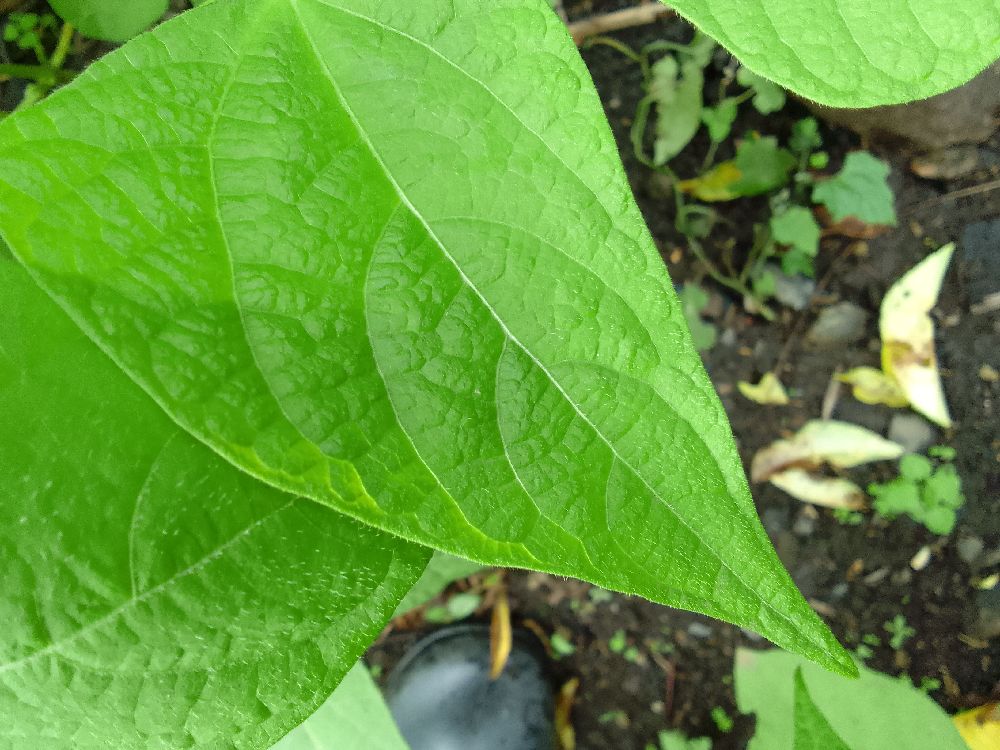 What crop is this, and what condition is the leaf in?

common bean, healthy
